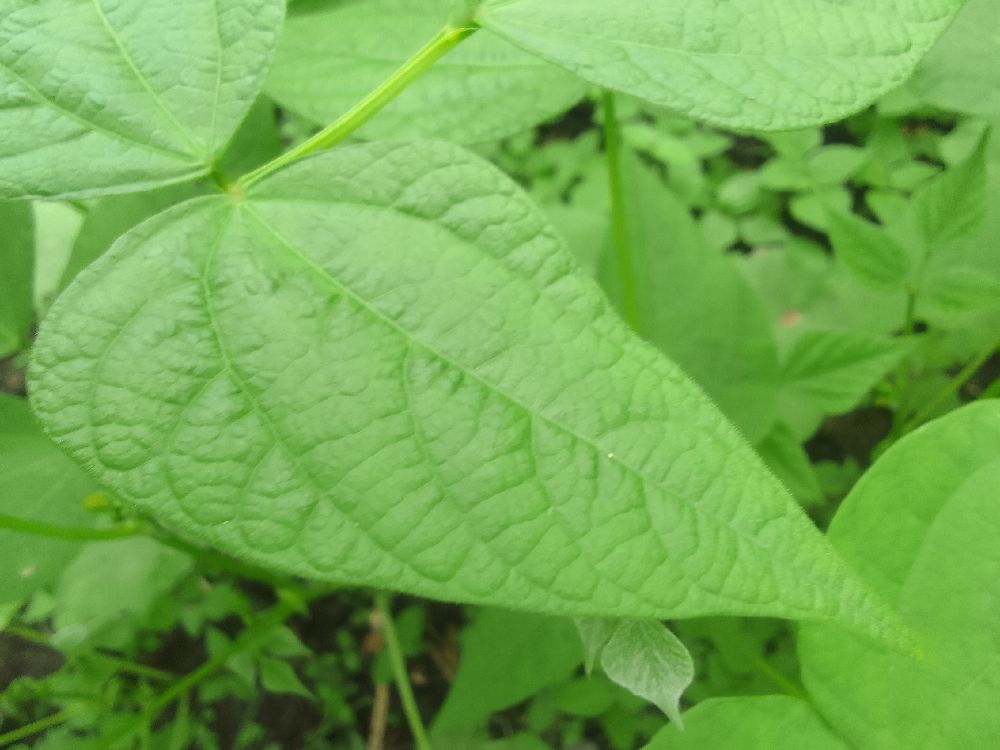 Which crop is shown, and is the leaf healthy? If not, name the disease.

common bean, healthy
